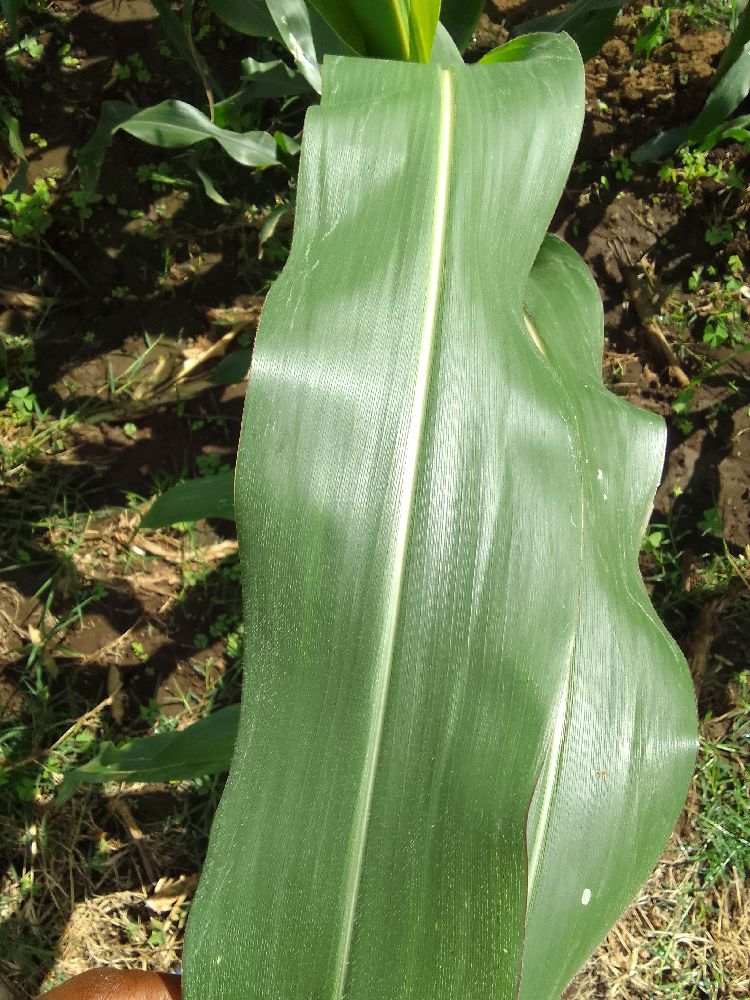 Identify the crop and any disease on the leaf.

maize, healthy
